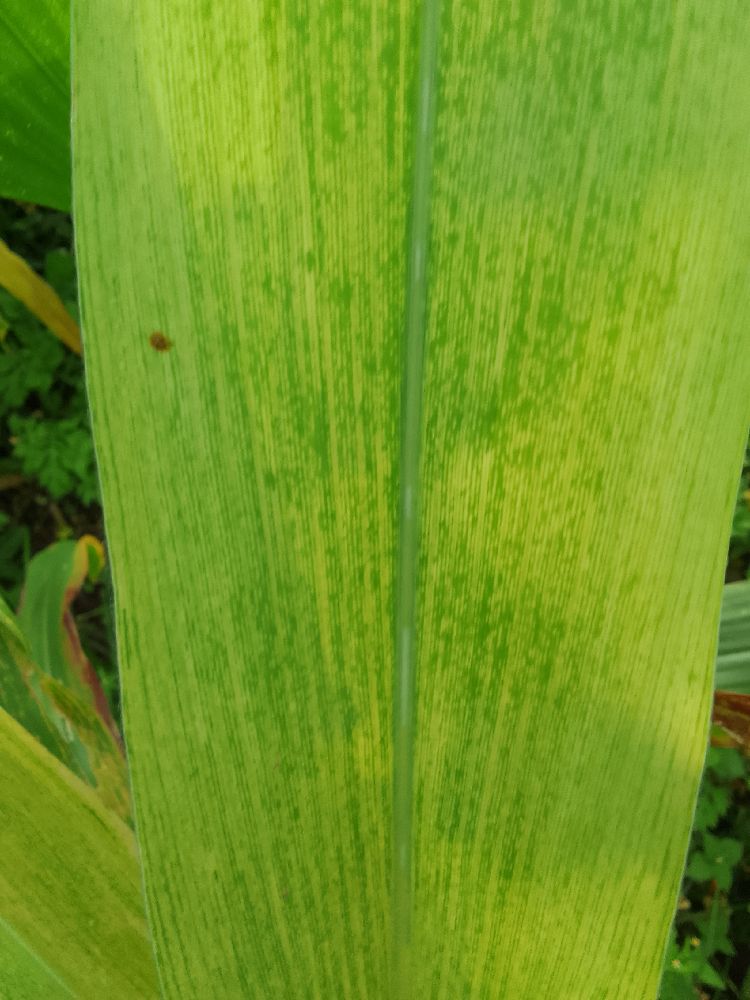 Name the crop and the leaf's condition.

maize, maize lethal necrosis
